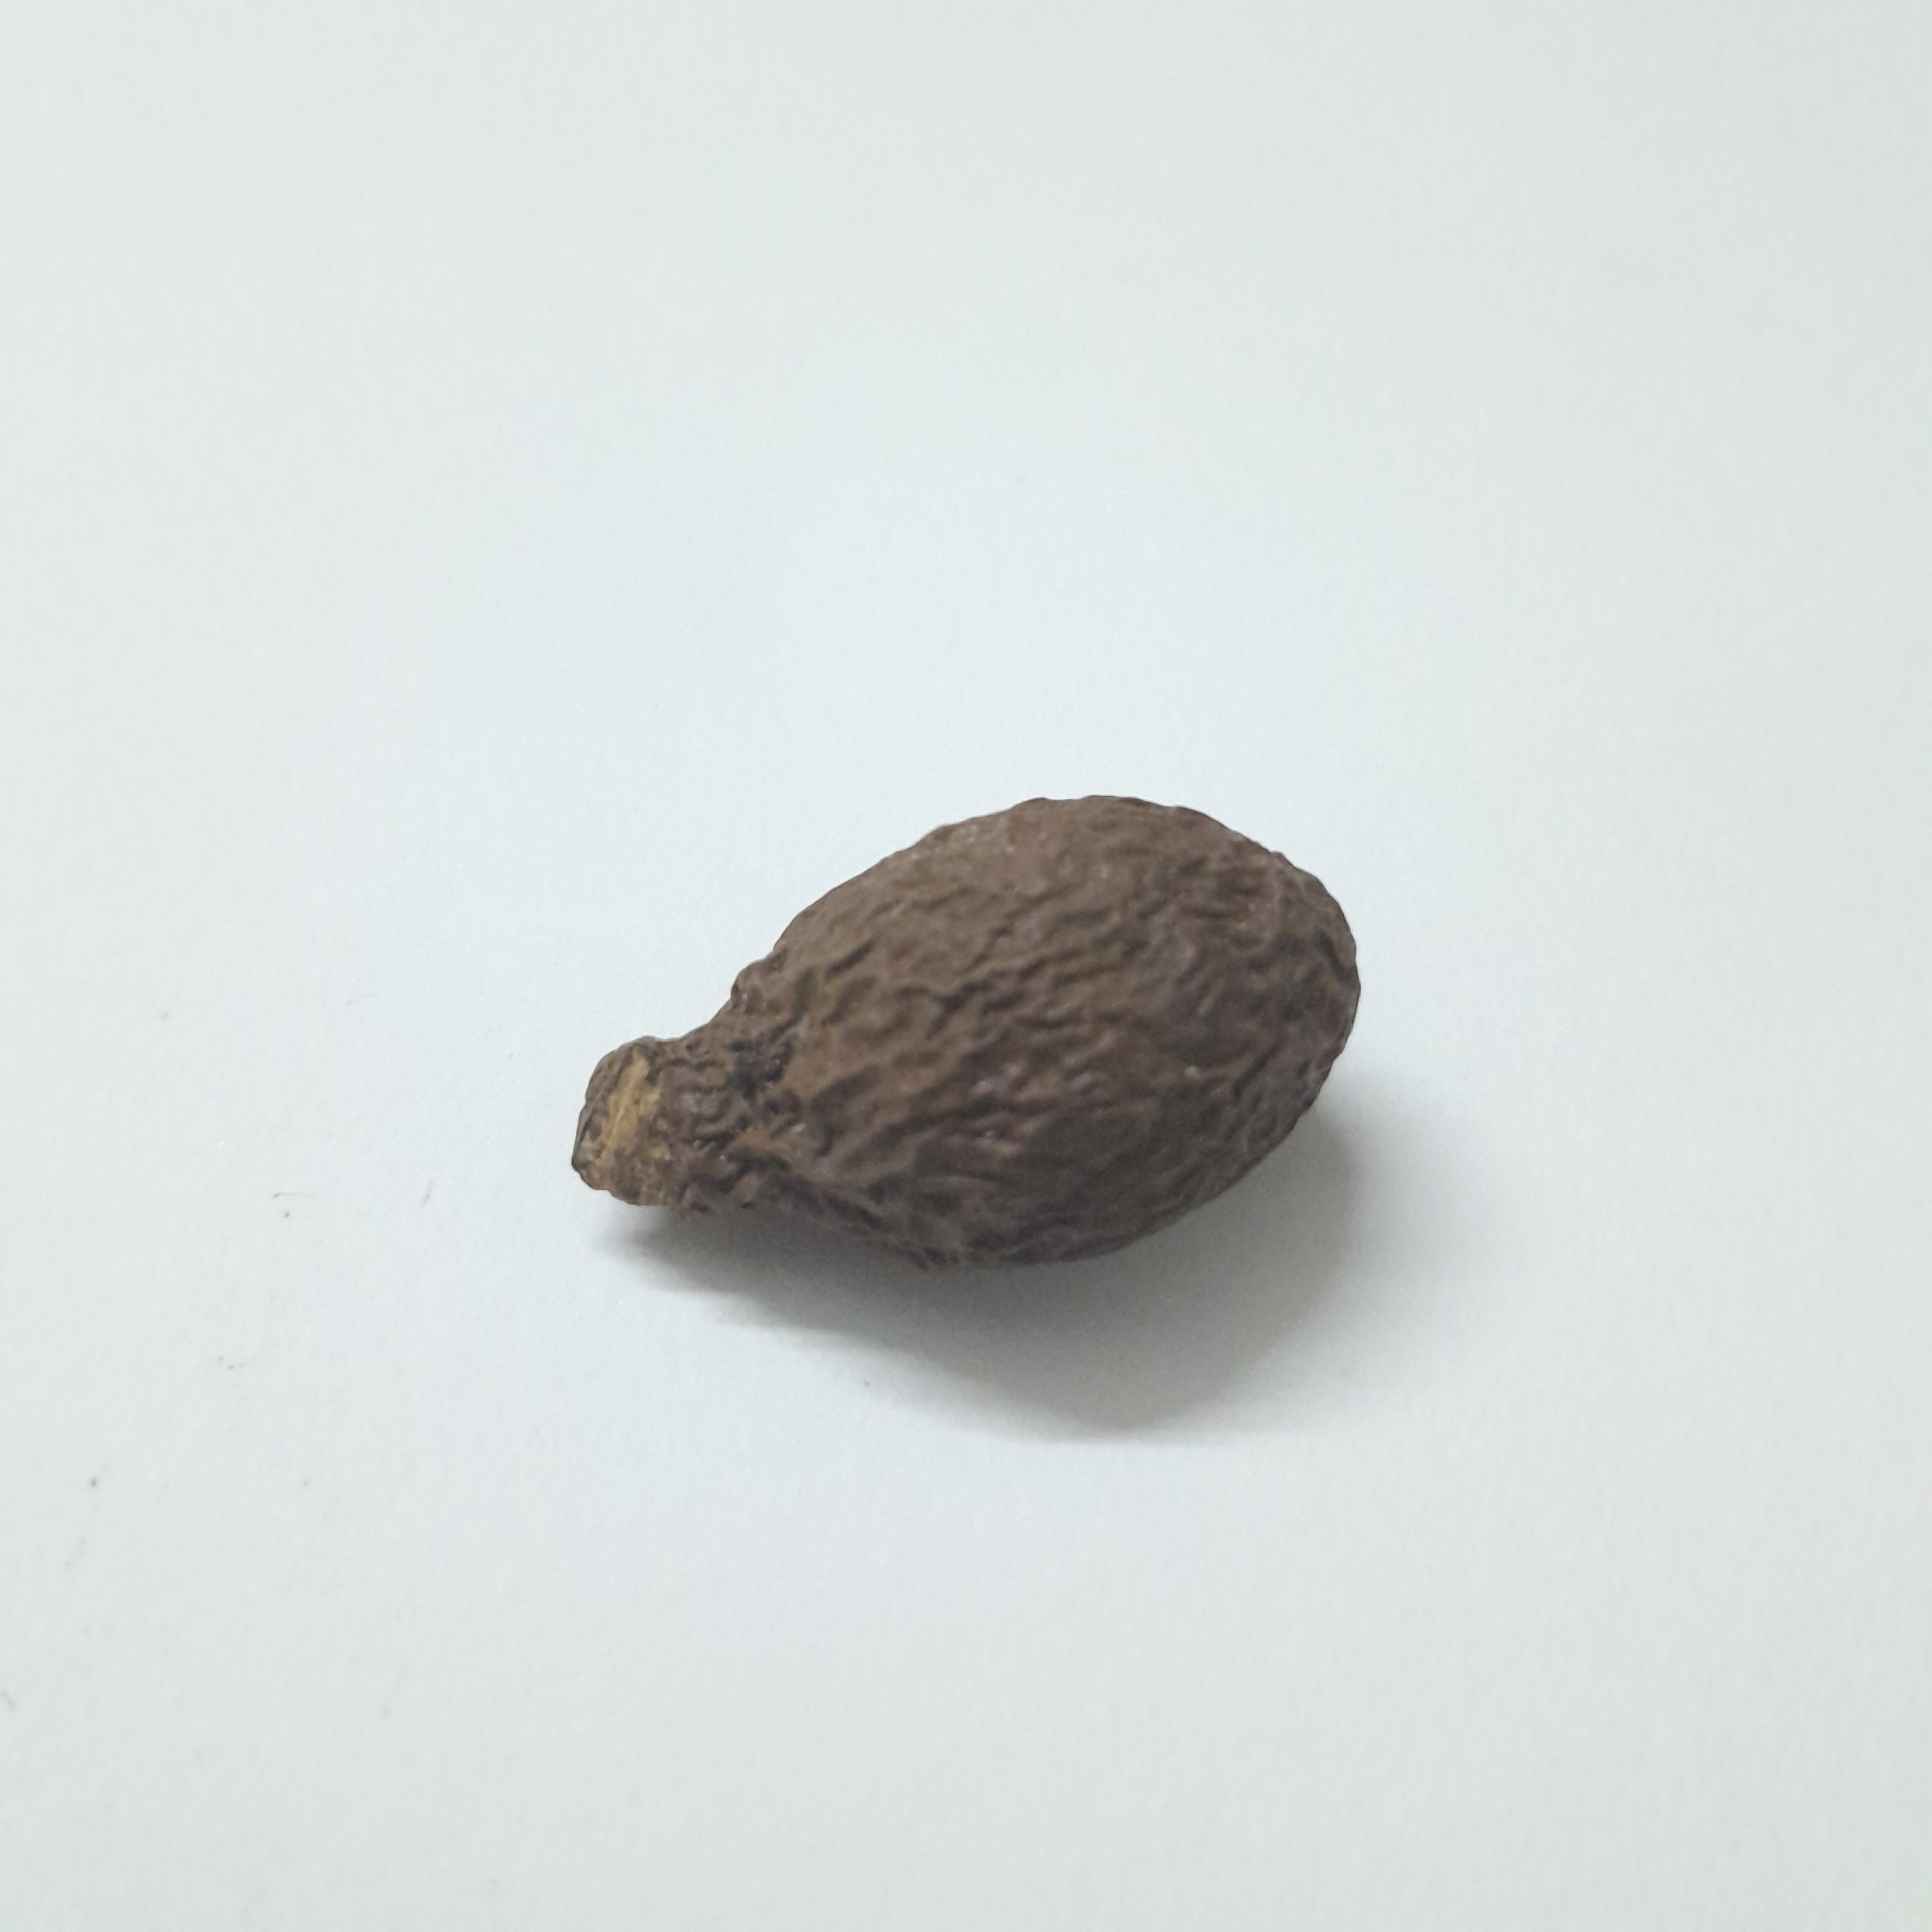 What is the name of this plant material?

niranjanphal
